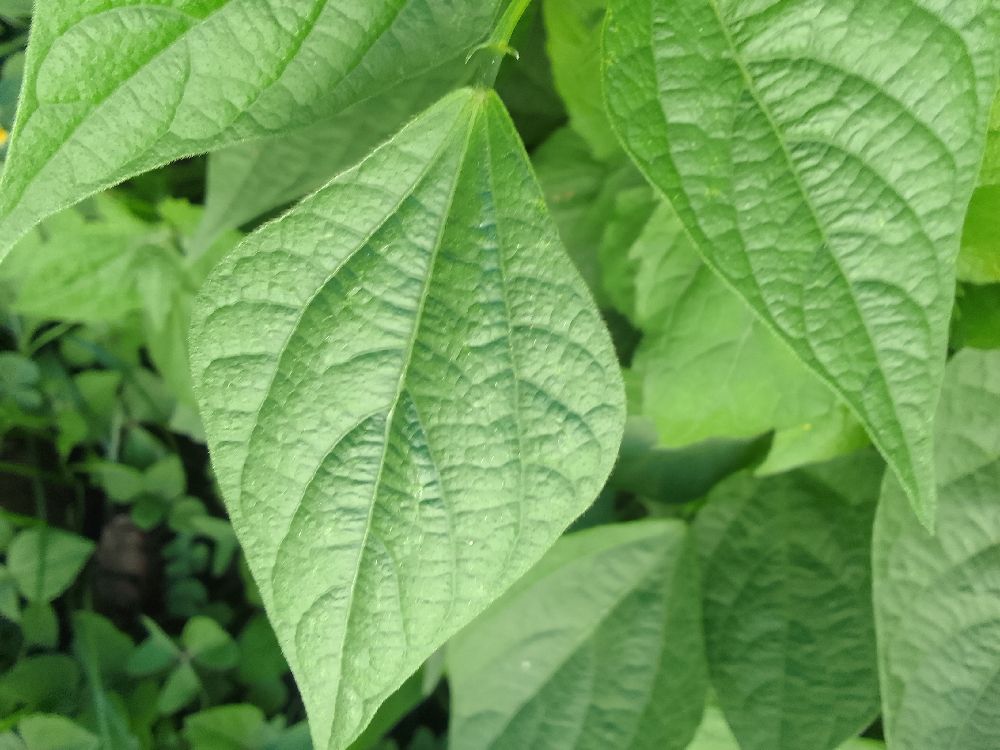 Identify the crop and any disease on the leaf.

common bean, healthy
